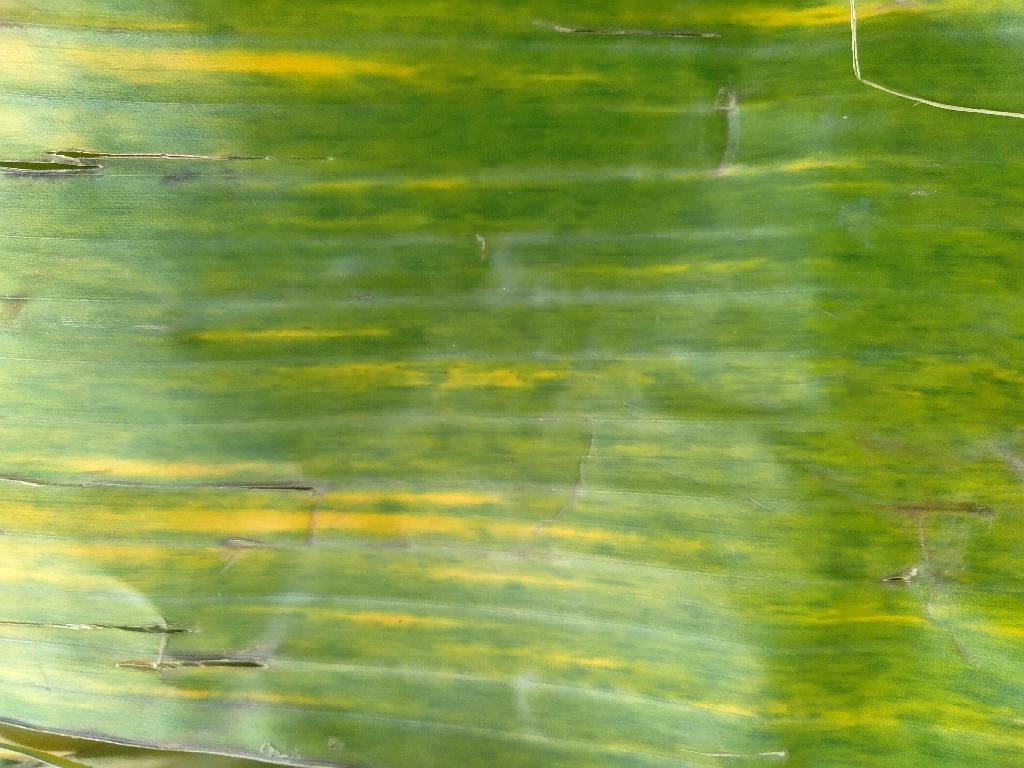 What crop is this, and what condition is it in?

banana, fusarium wilt race 1
